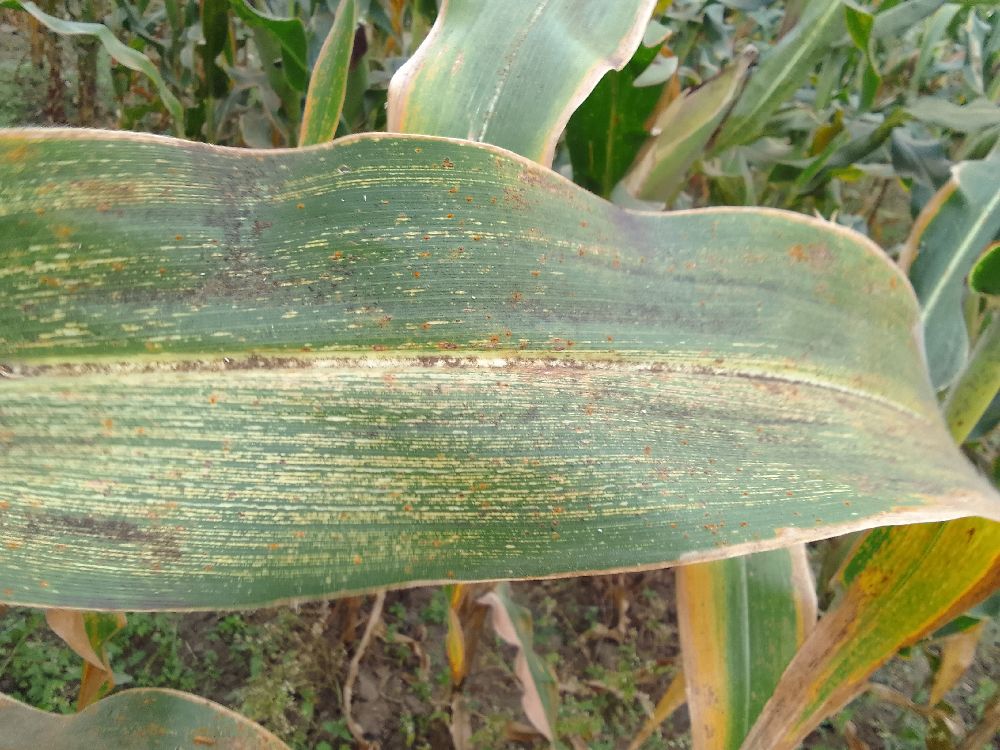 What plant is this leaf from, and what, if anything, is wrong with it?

maize, maize streak virus
